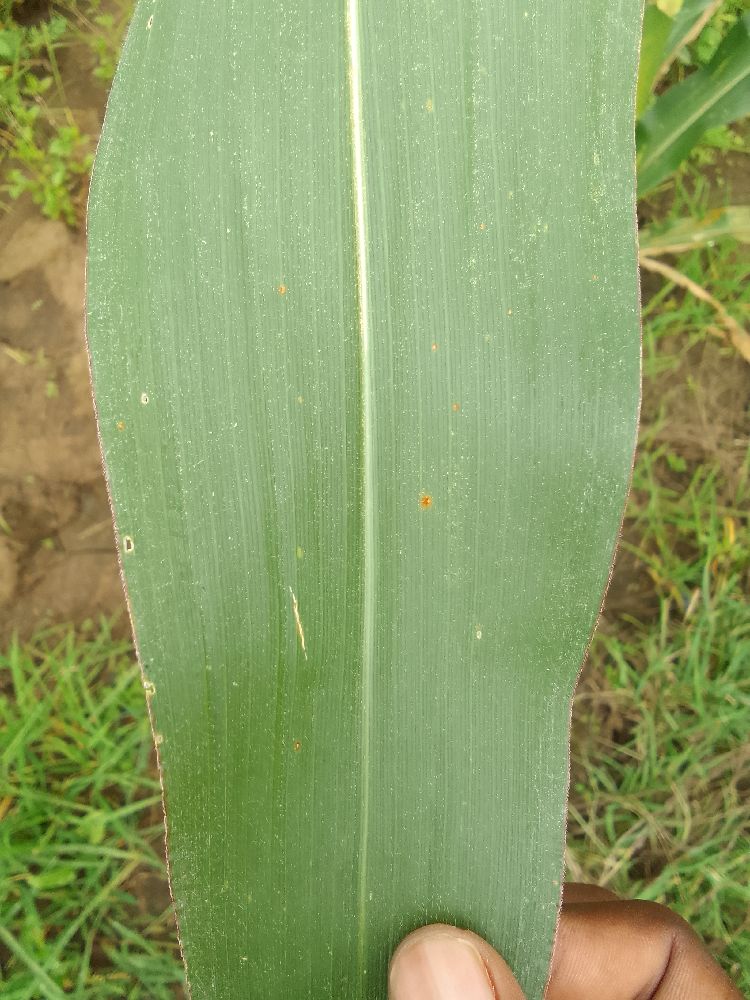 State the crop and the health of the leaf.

maize, healthy
